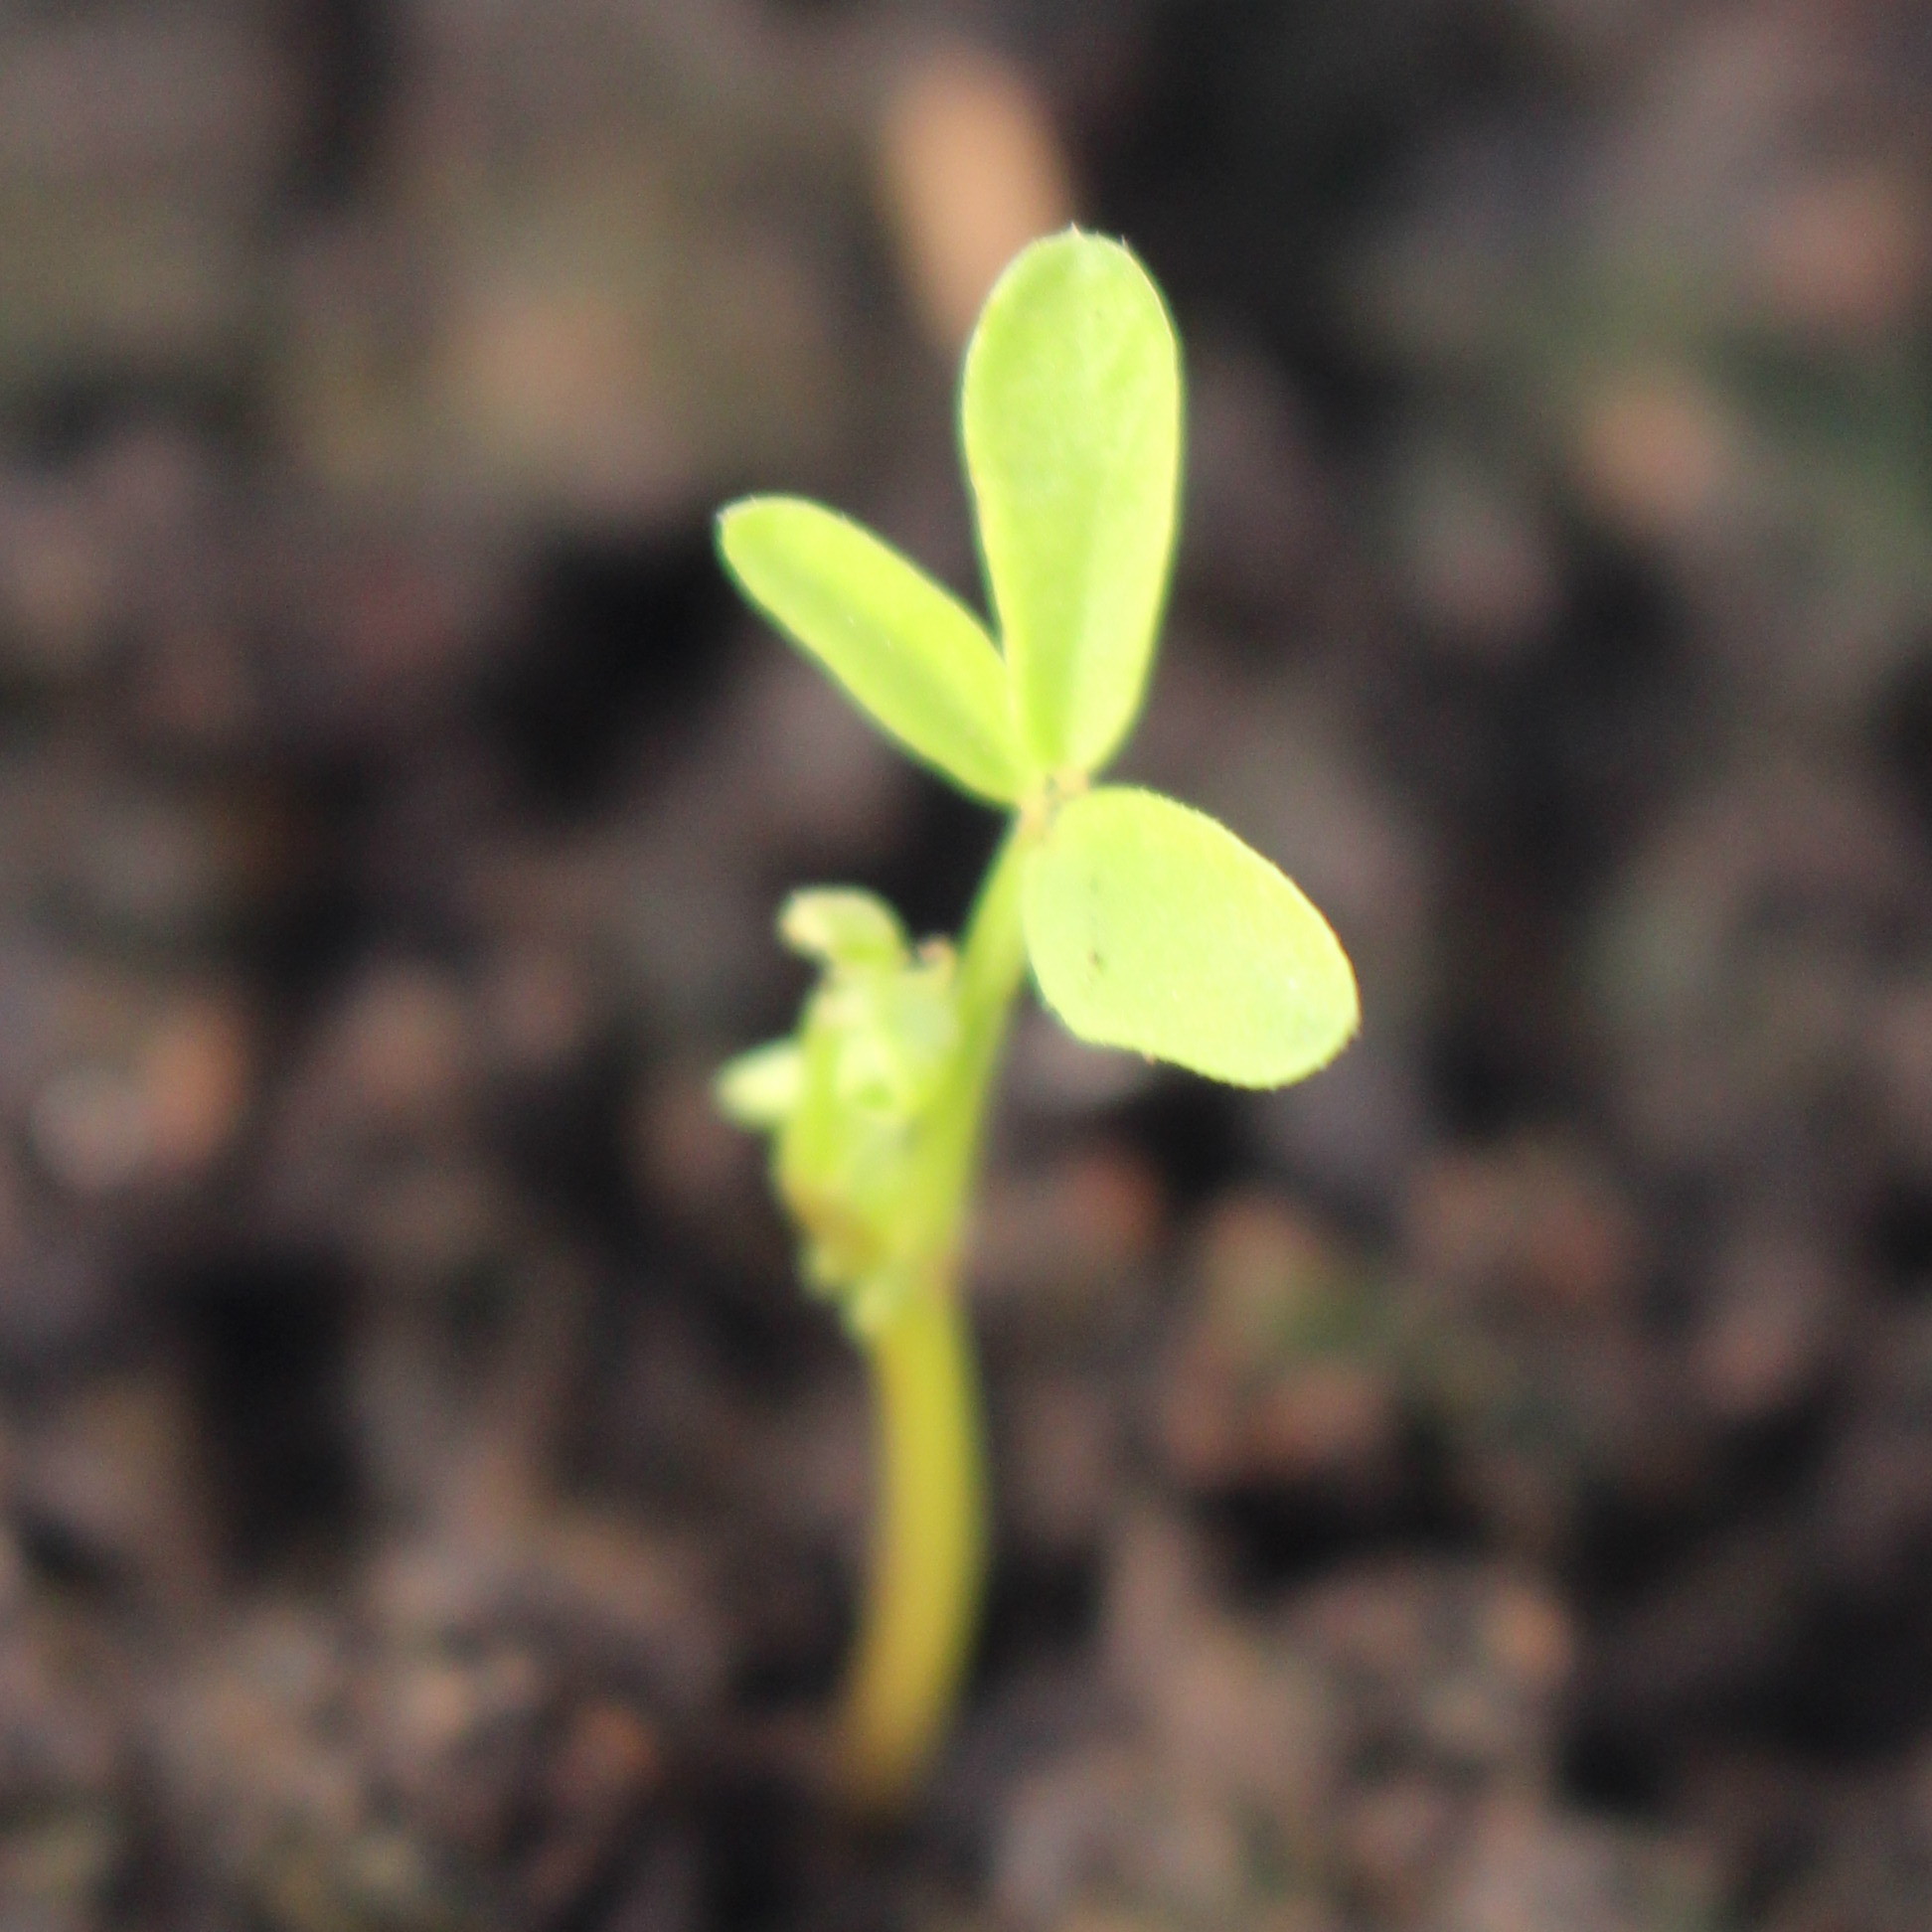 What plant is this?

Vicia sativa
